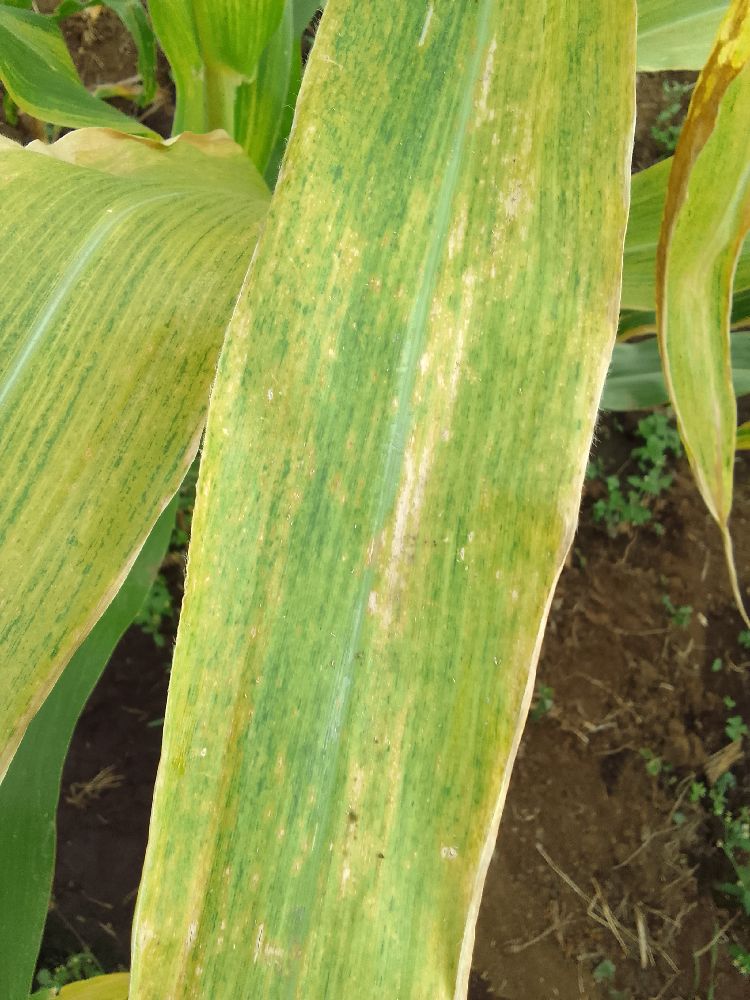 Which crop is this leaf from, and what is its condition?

maize, maize lethal necrosis
